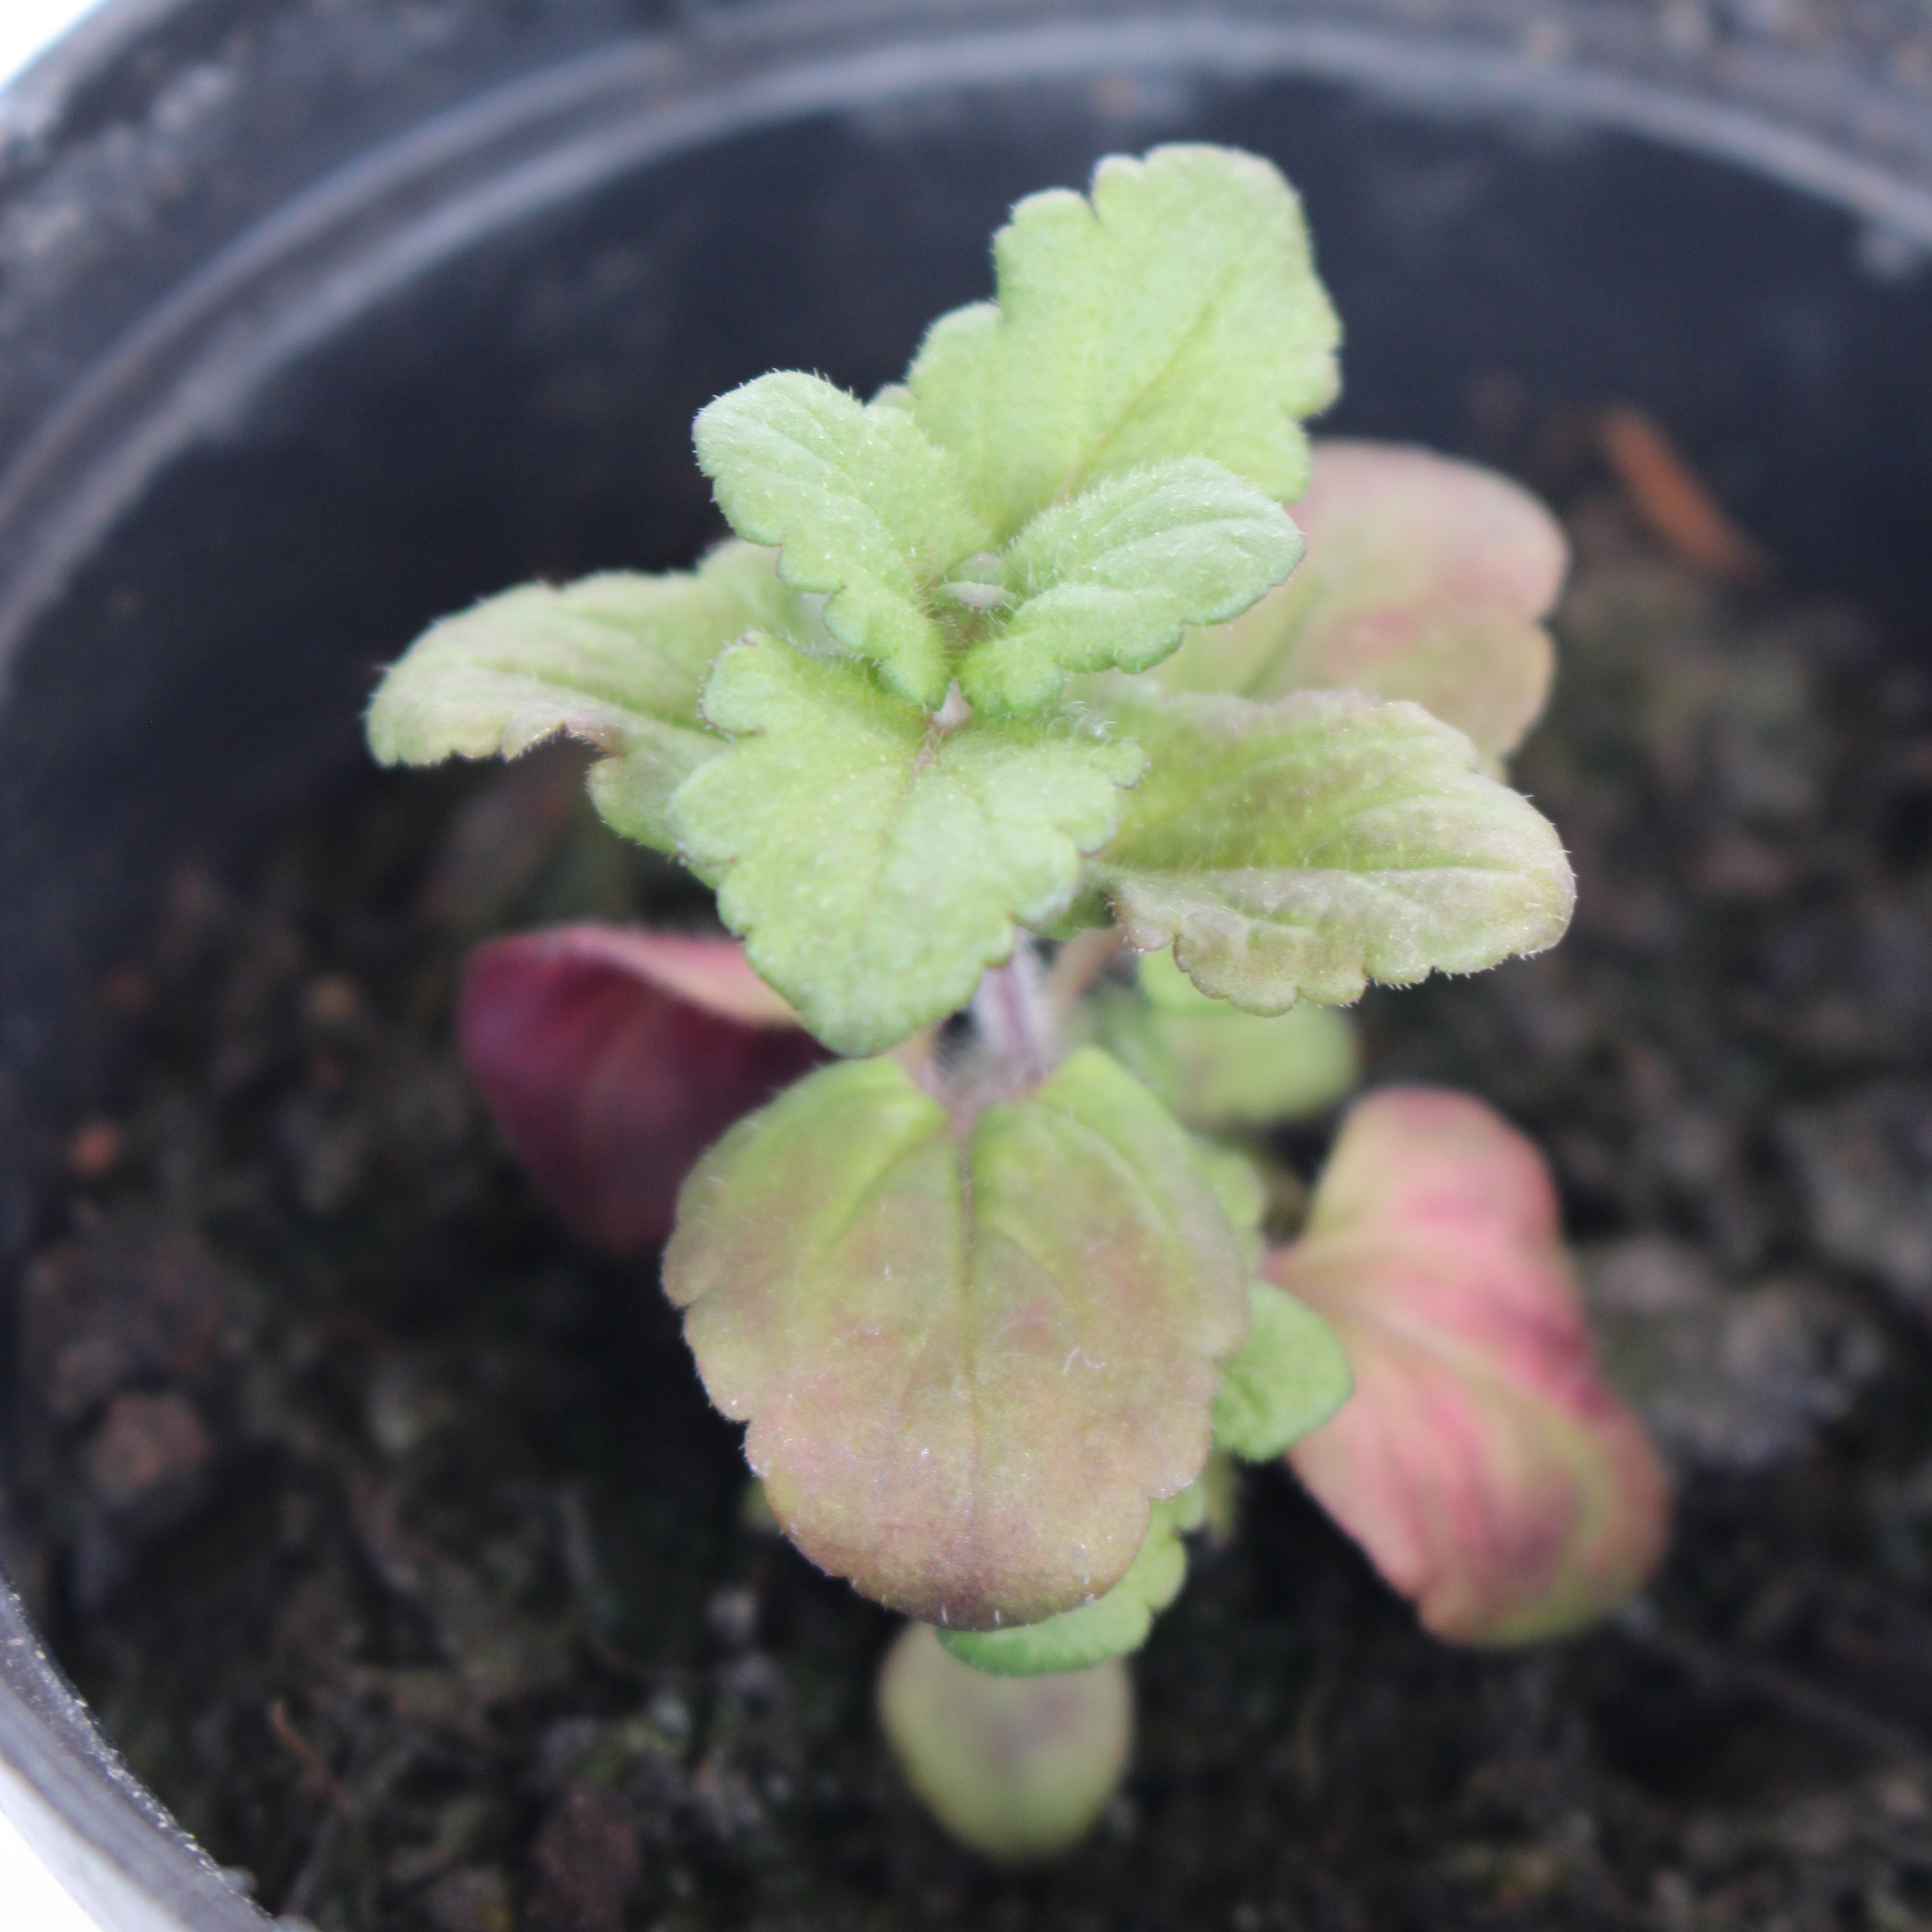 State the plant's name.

Veronica persica
